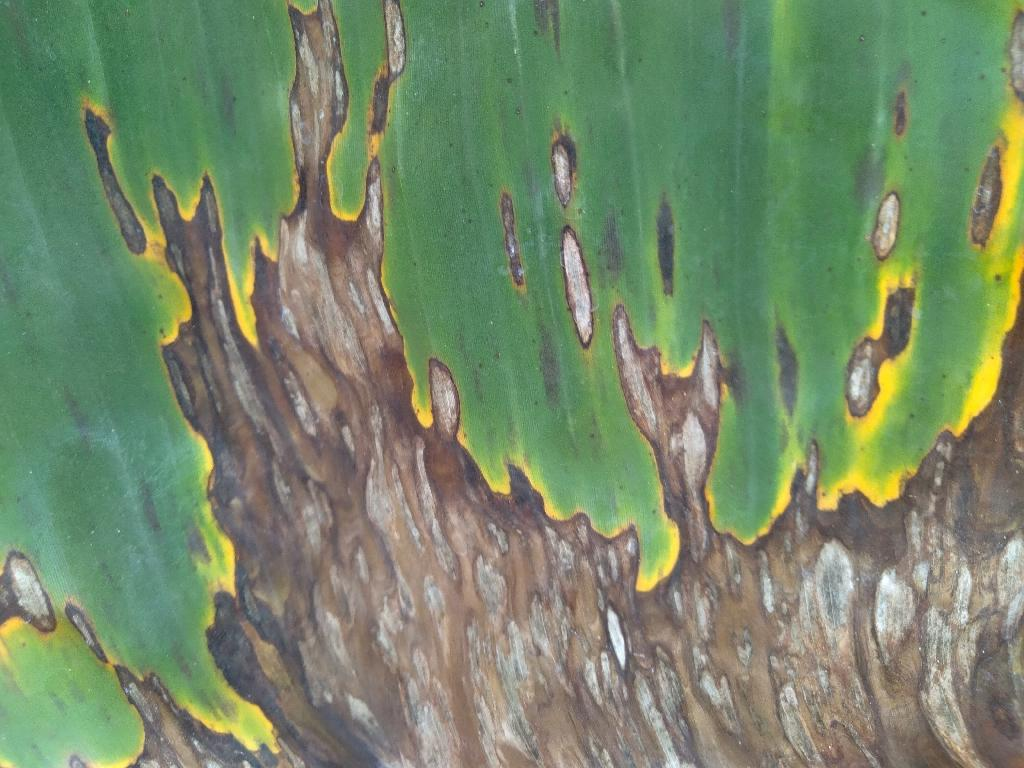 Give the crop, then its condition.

banana, black sigatoka
